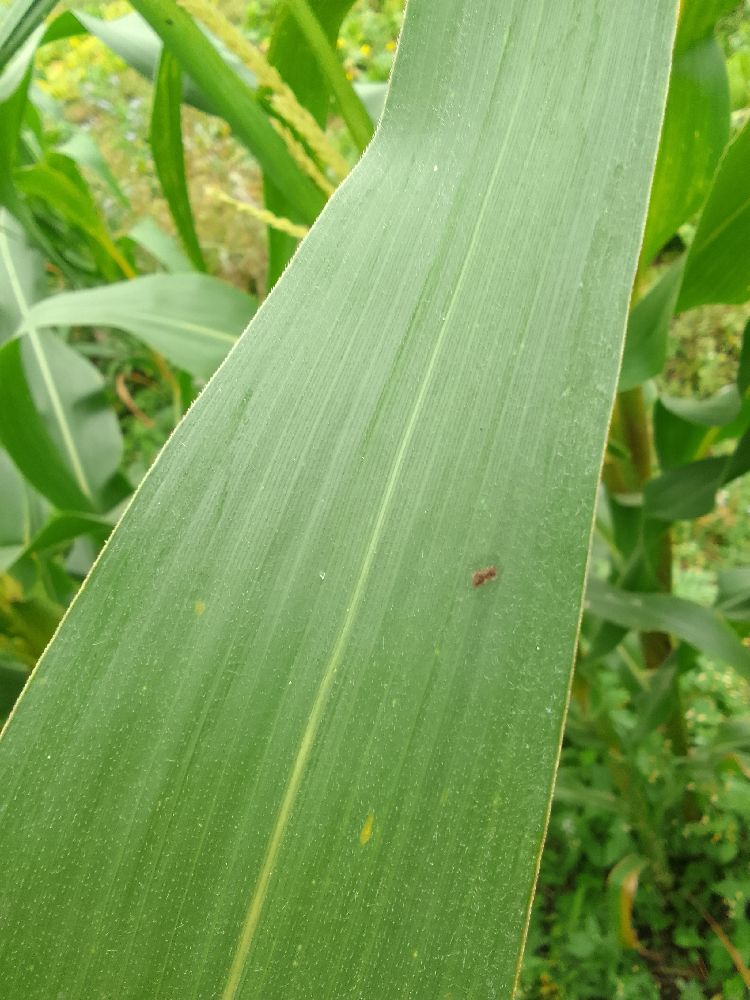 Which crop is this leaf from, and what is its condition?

maize, healthy
